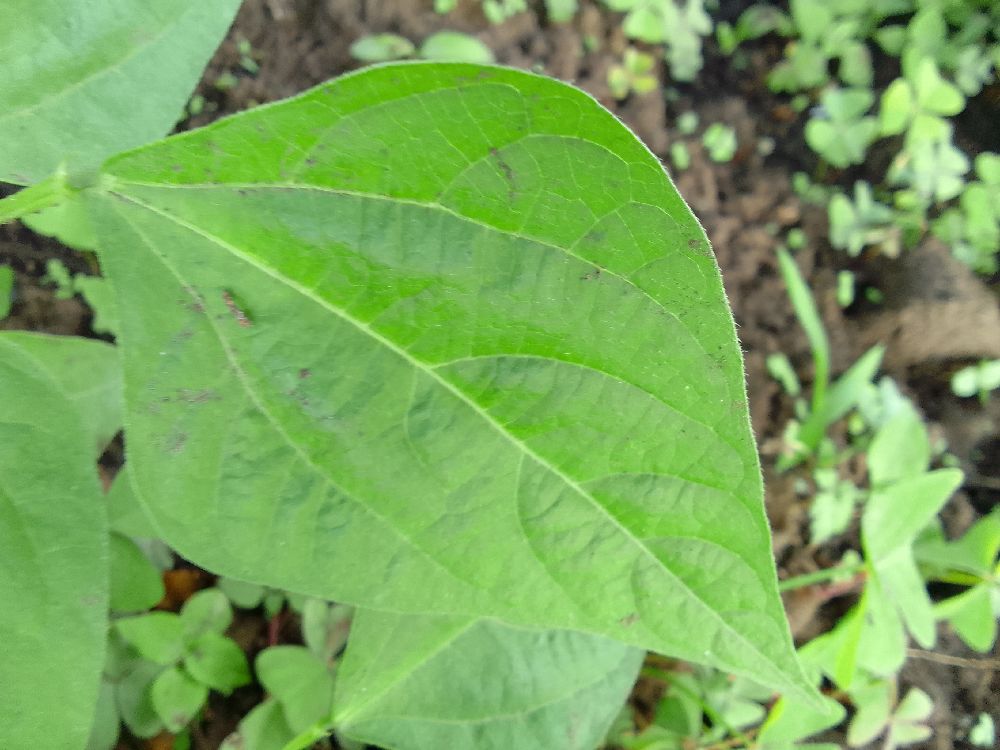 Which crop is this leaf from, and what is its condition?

common bean, healthy
